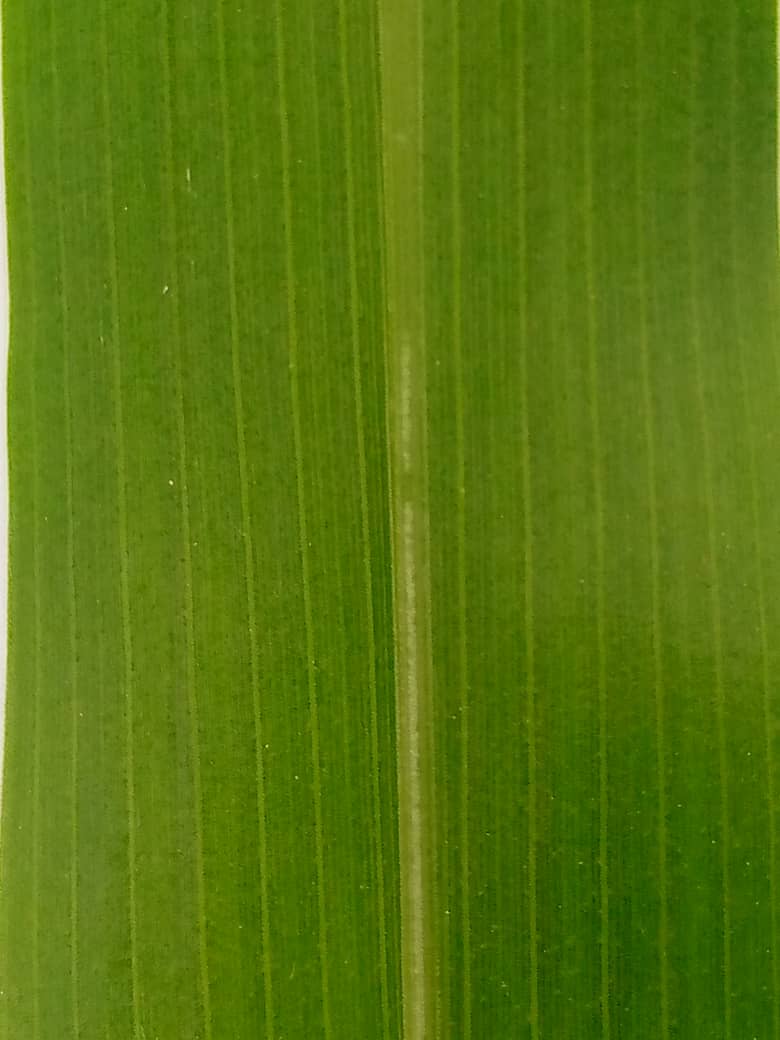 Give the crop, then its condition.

pearl millet, healthy leaves
